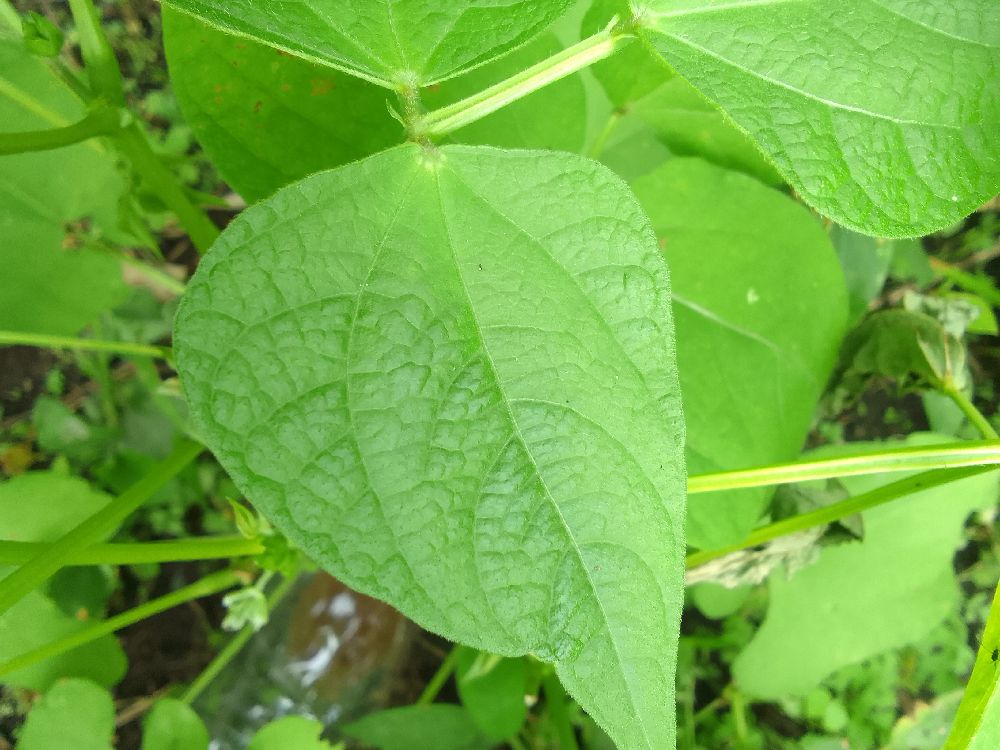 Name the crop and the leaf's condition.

common bean, healthy
